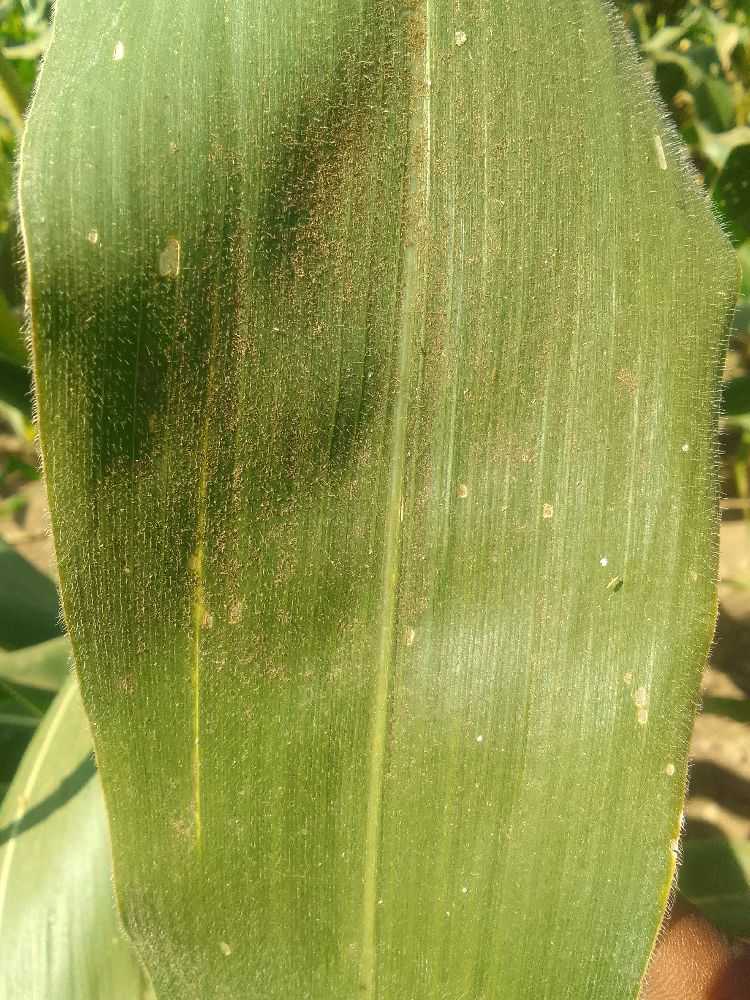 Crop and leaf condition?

maize, healthy
